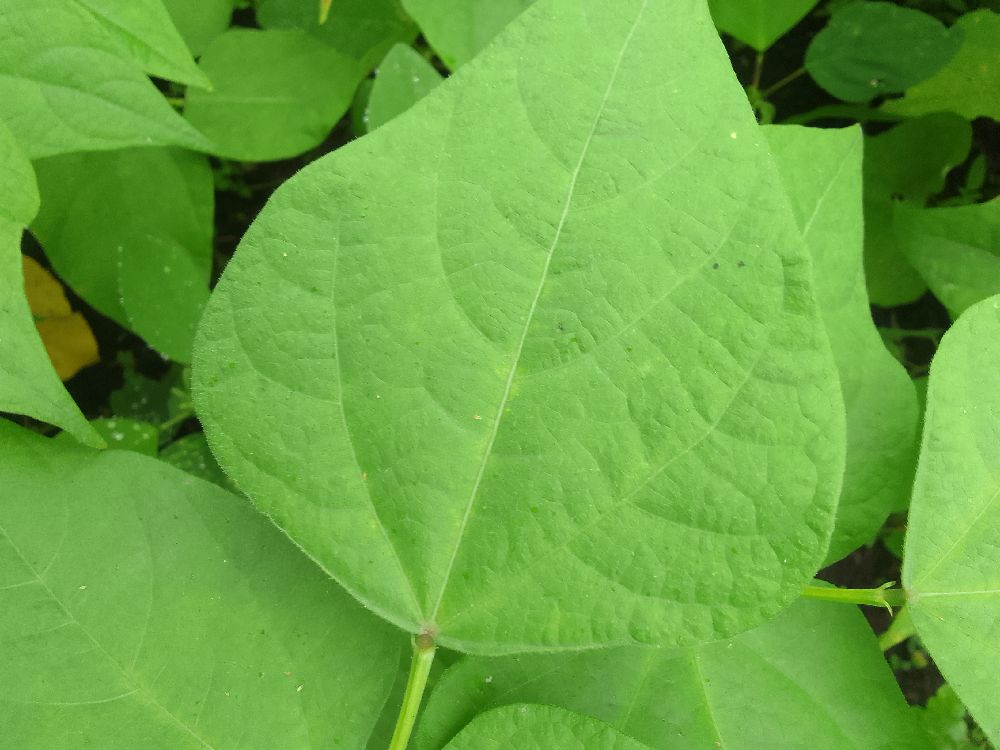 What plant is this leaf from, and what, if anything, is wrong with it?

common bean, healthy
